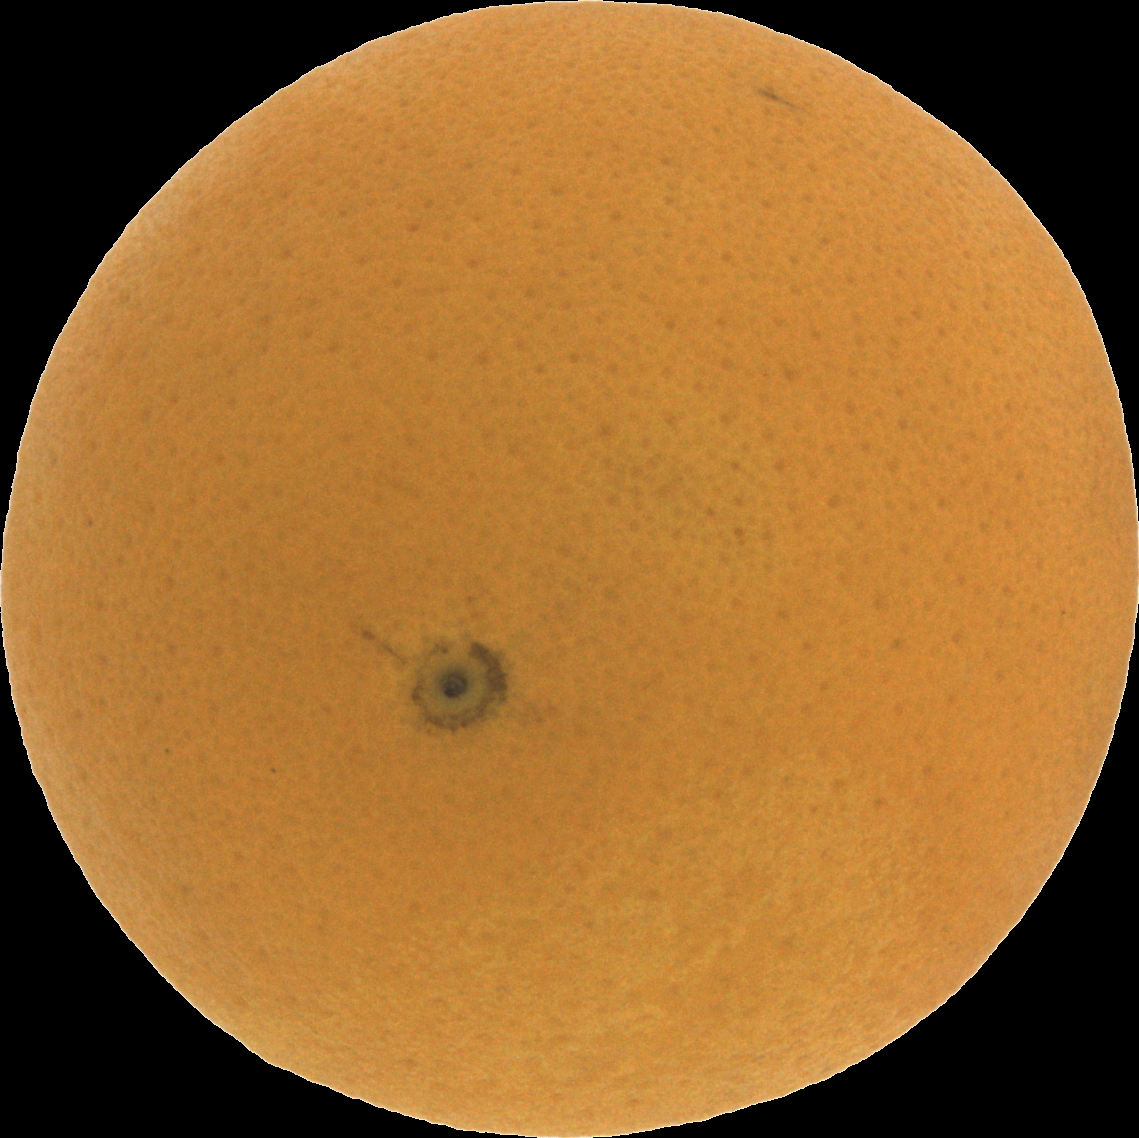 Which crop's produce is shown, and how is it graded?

orange, good
